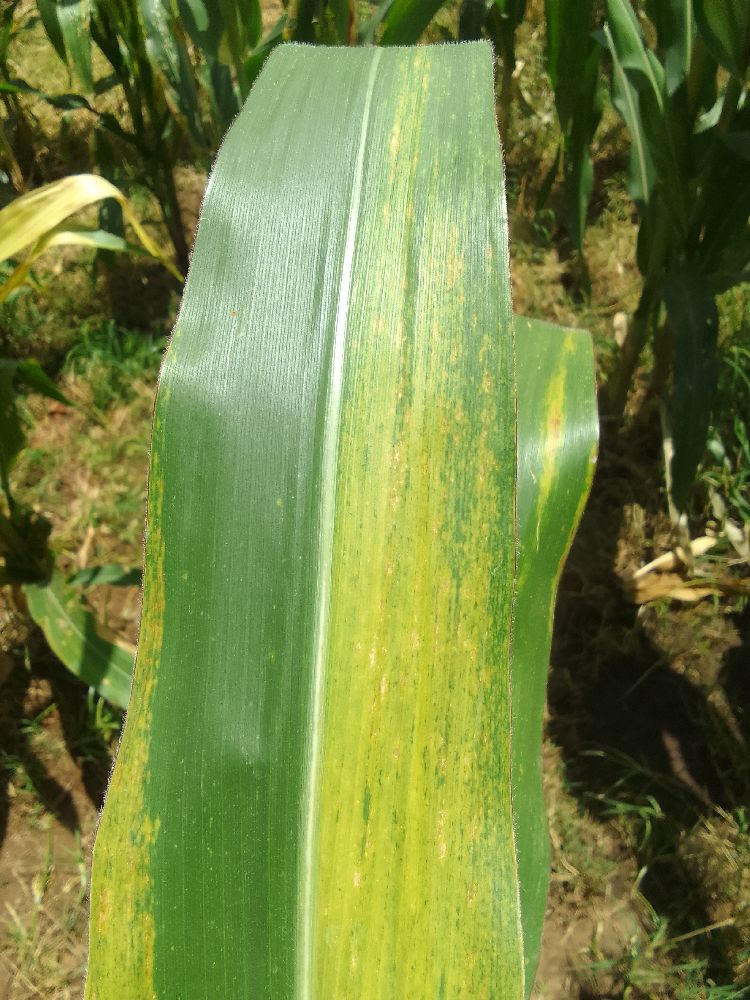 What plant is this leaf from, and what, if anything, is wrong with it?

maize, maize lethal necrosis
